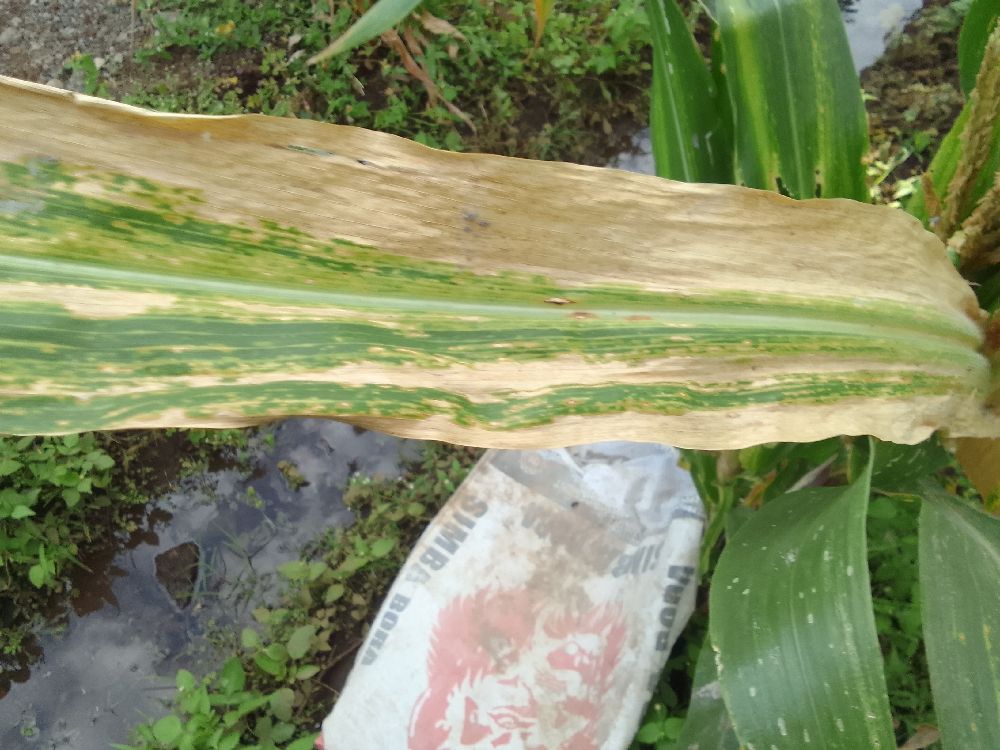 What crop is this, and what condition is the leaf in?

maize, maize lethal necrosis
